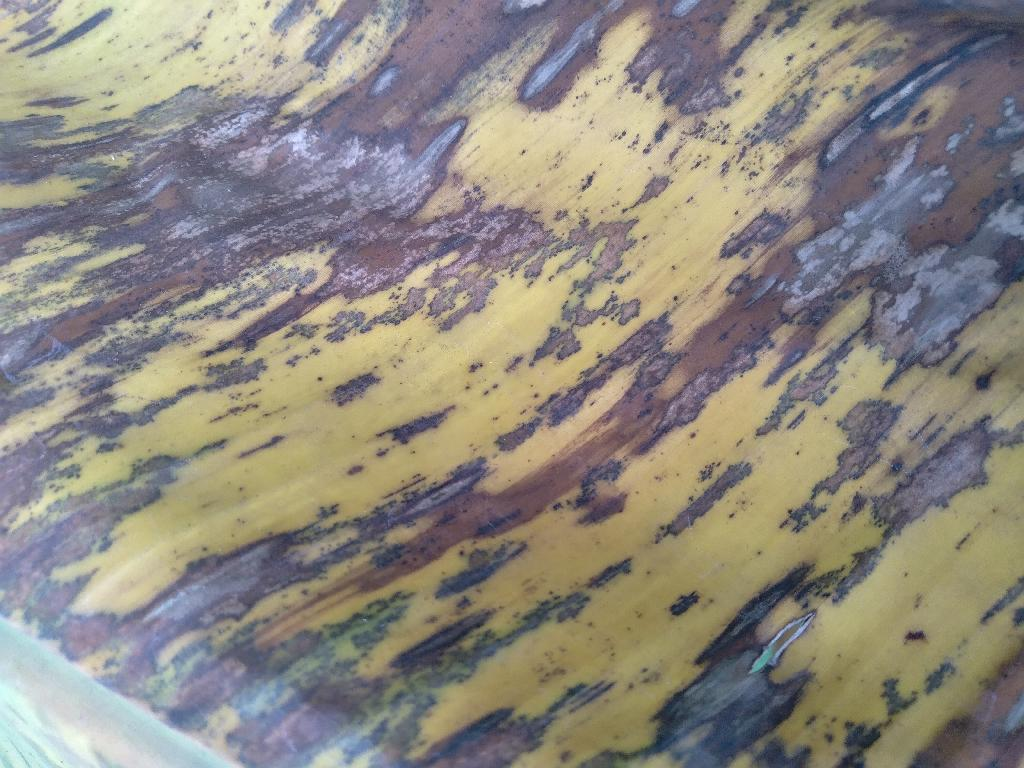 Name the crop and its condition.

banana, black sigatoka
